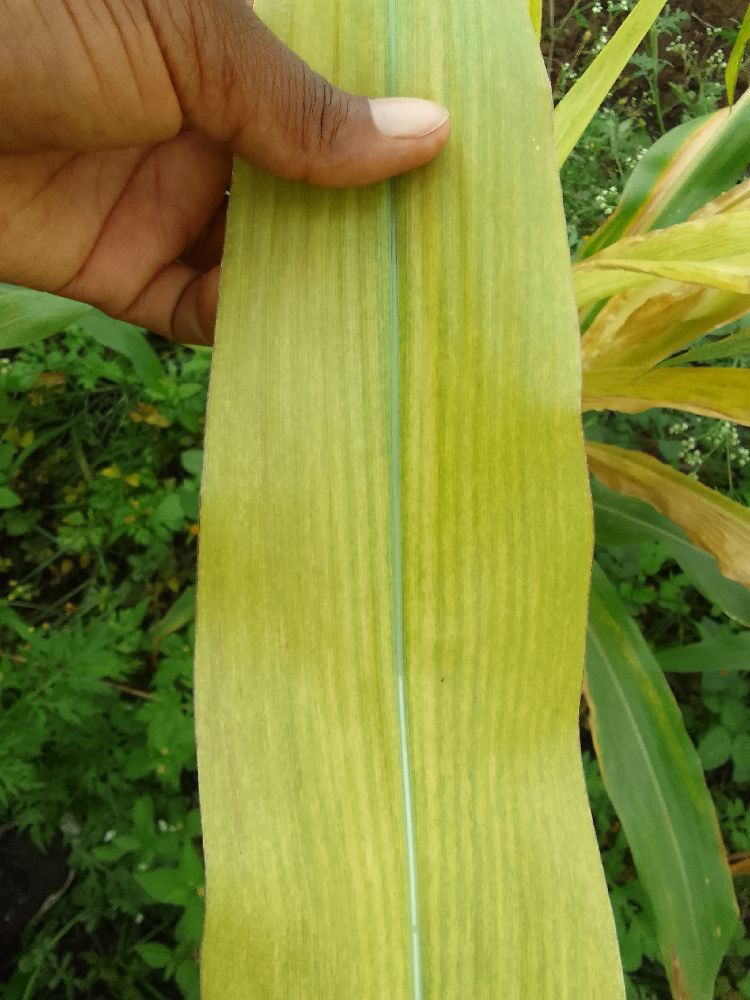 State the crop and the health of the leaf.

maize, maize lethal necrosis
